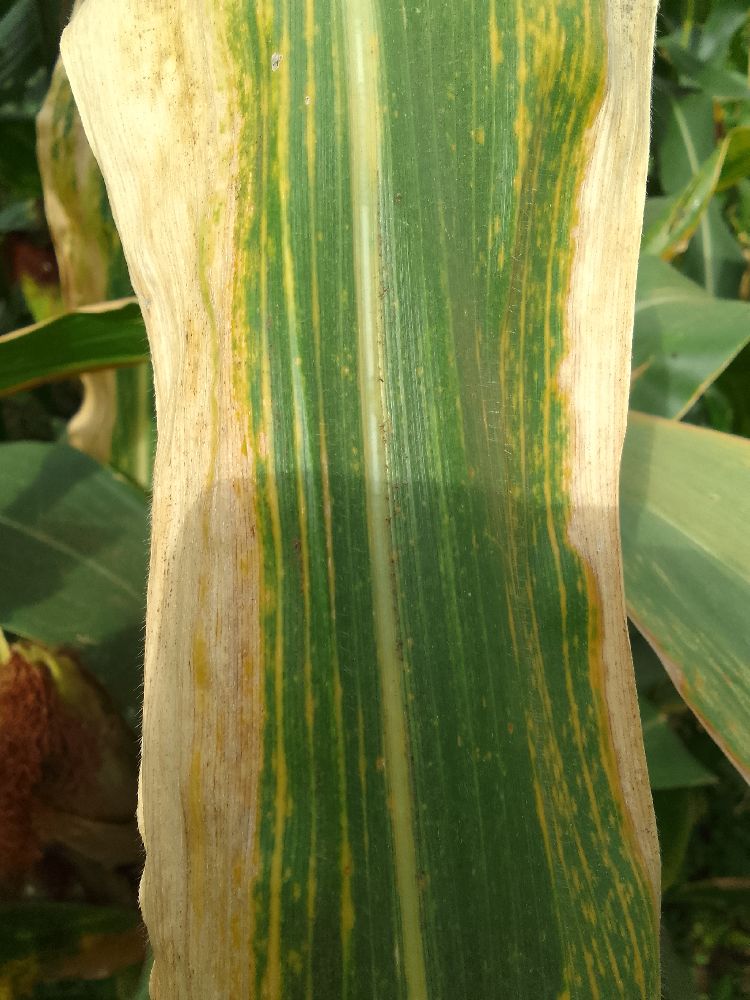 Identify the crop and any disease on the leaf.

maize, maize lethal necrosis
